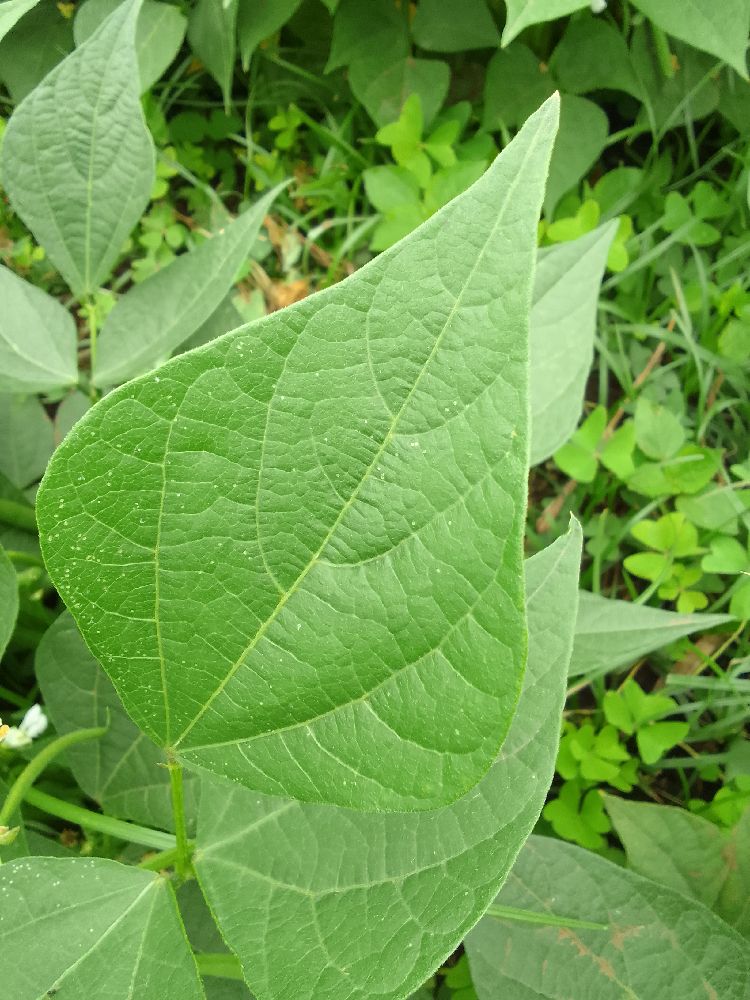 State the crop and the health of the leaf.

common bean, healthy
